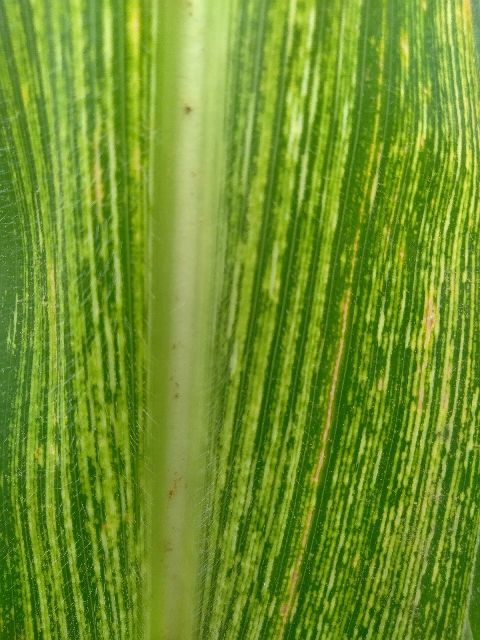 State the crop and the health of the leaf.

maize, maize streak virus
